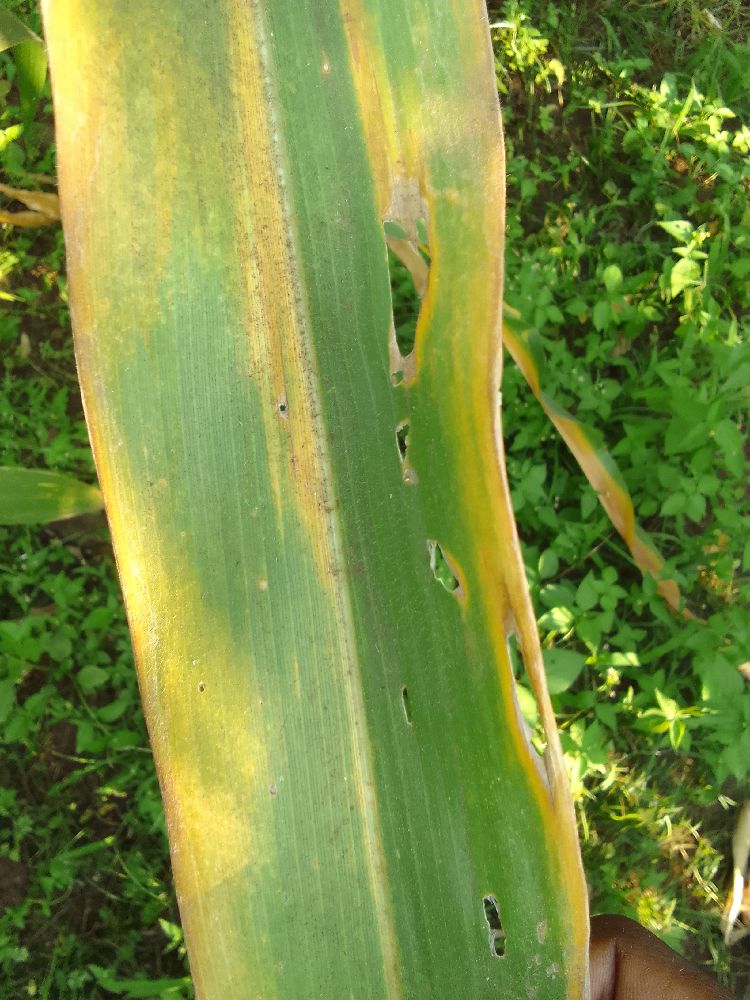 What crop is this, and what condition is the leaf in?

maize, maize lethal necrosis
